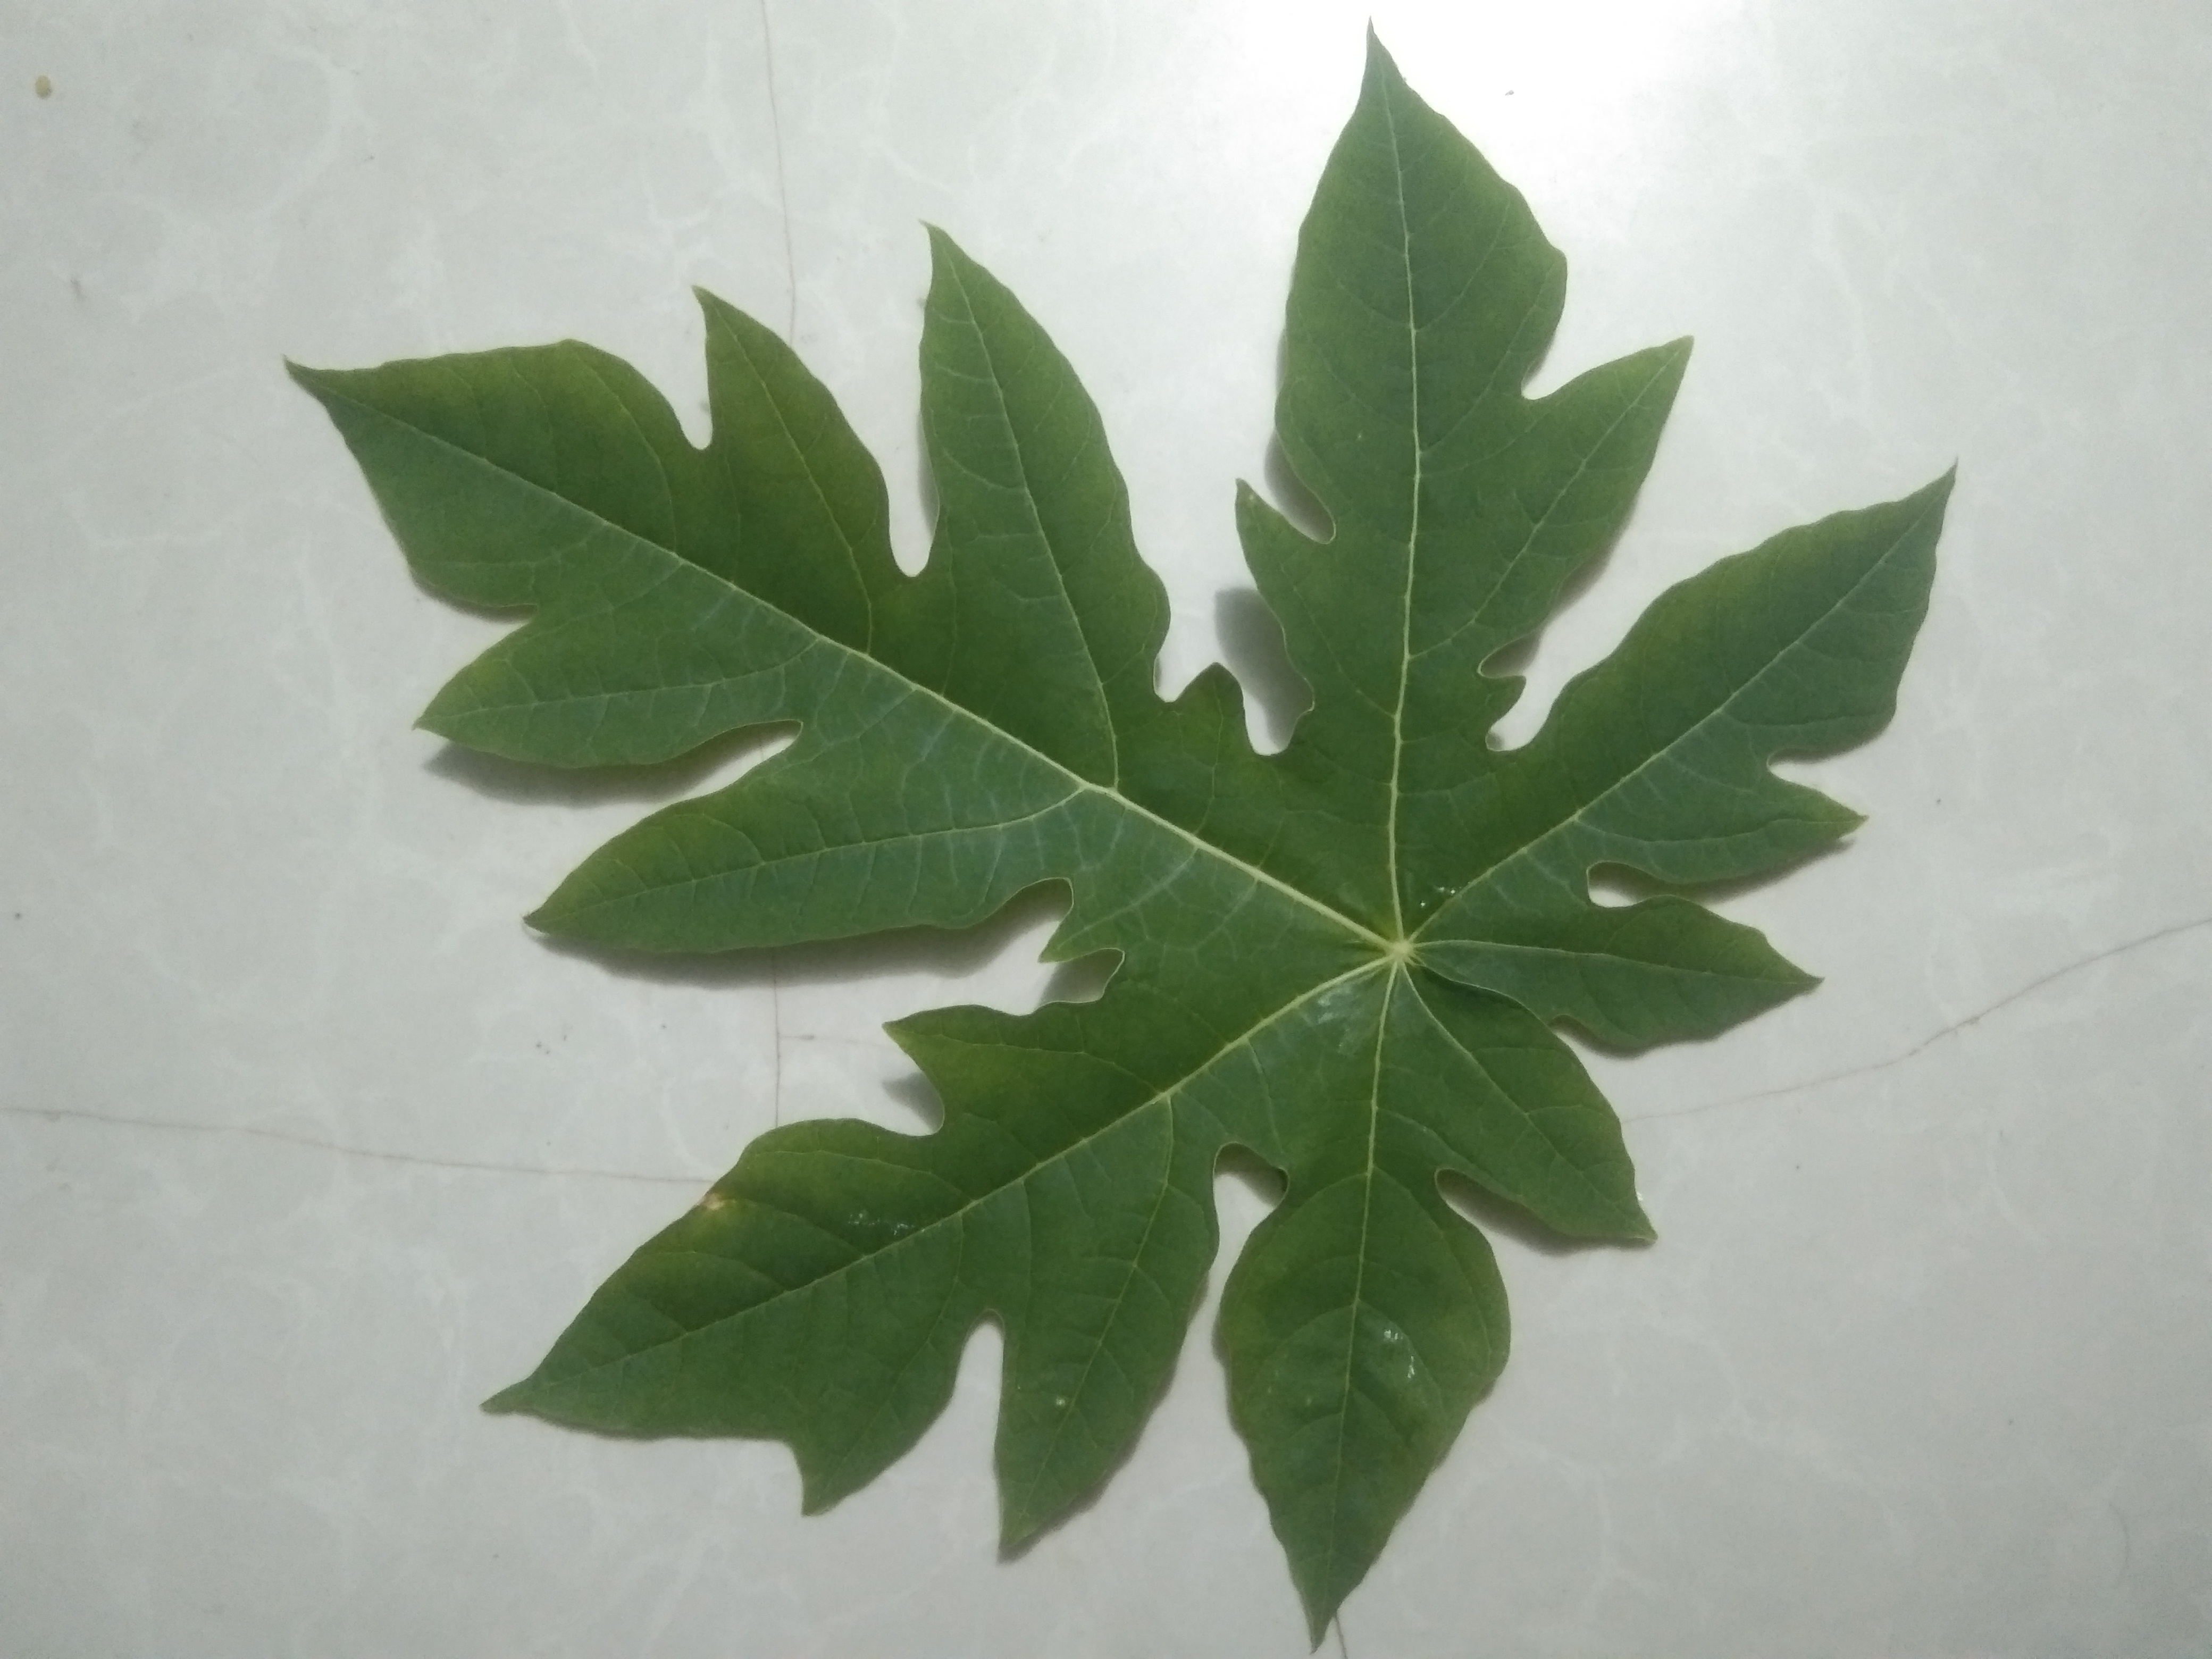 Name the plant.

papaya
